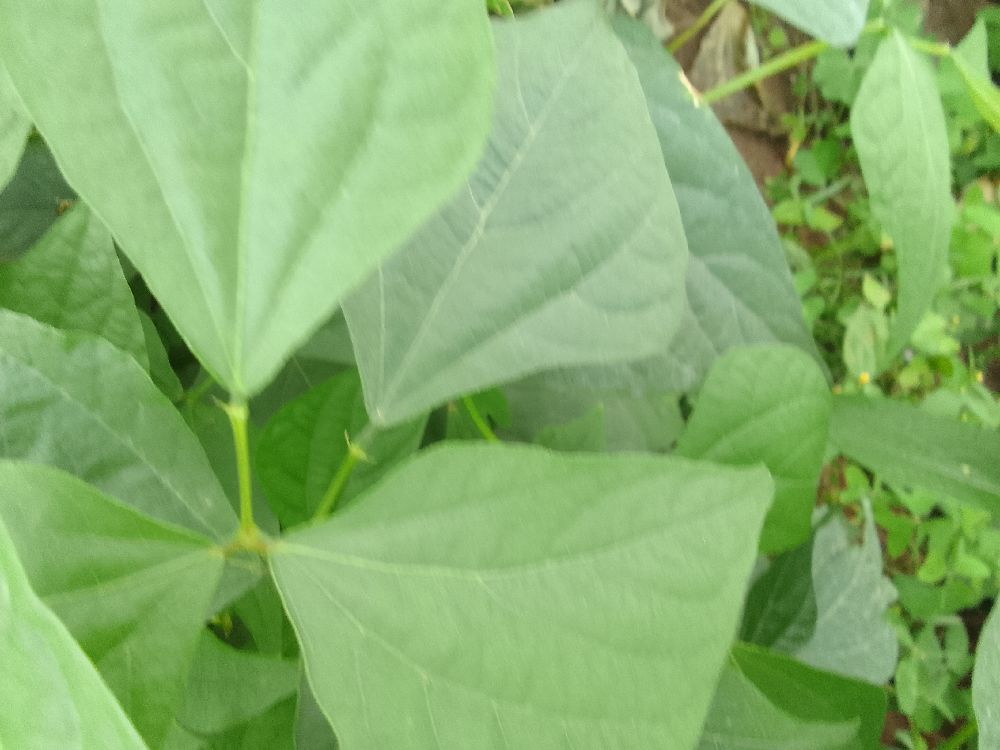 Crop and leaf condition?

common bean, healthy
